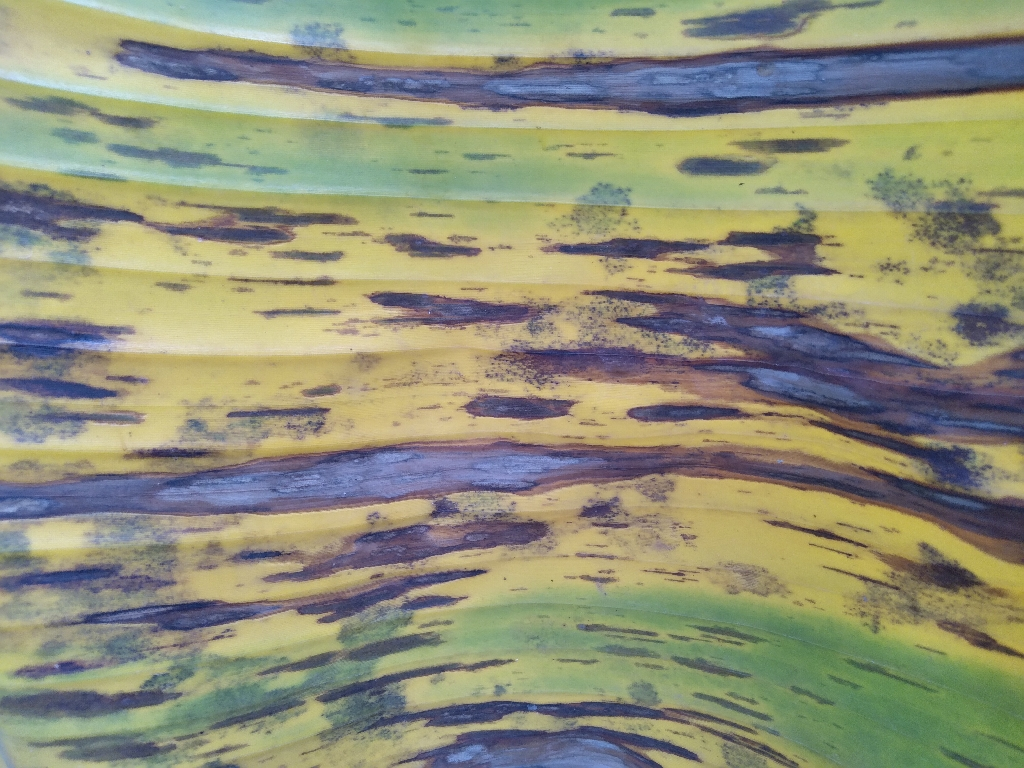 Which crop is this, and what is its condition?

banana, black sigatoka
